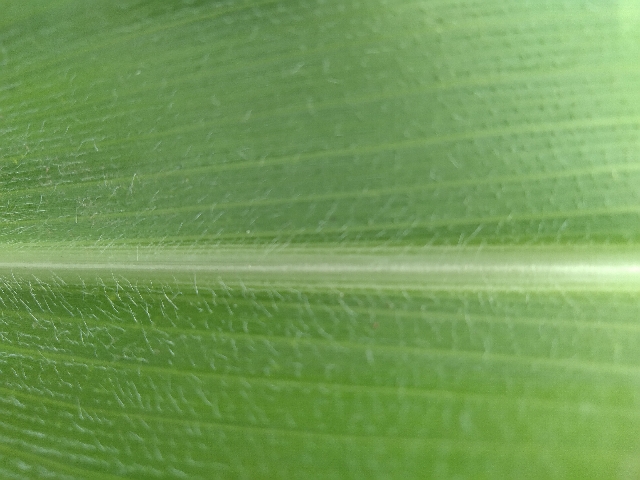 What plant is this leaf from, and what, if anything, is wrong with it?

maize, healthy
